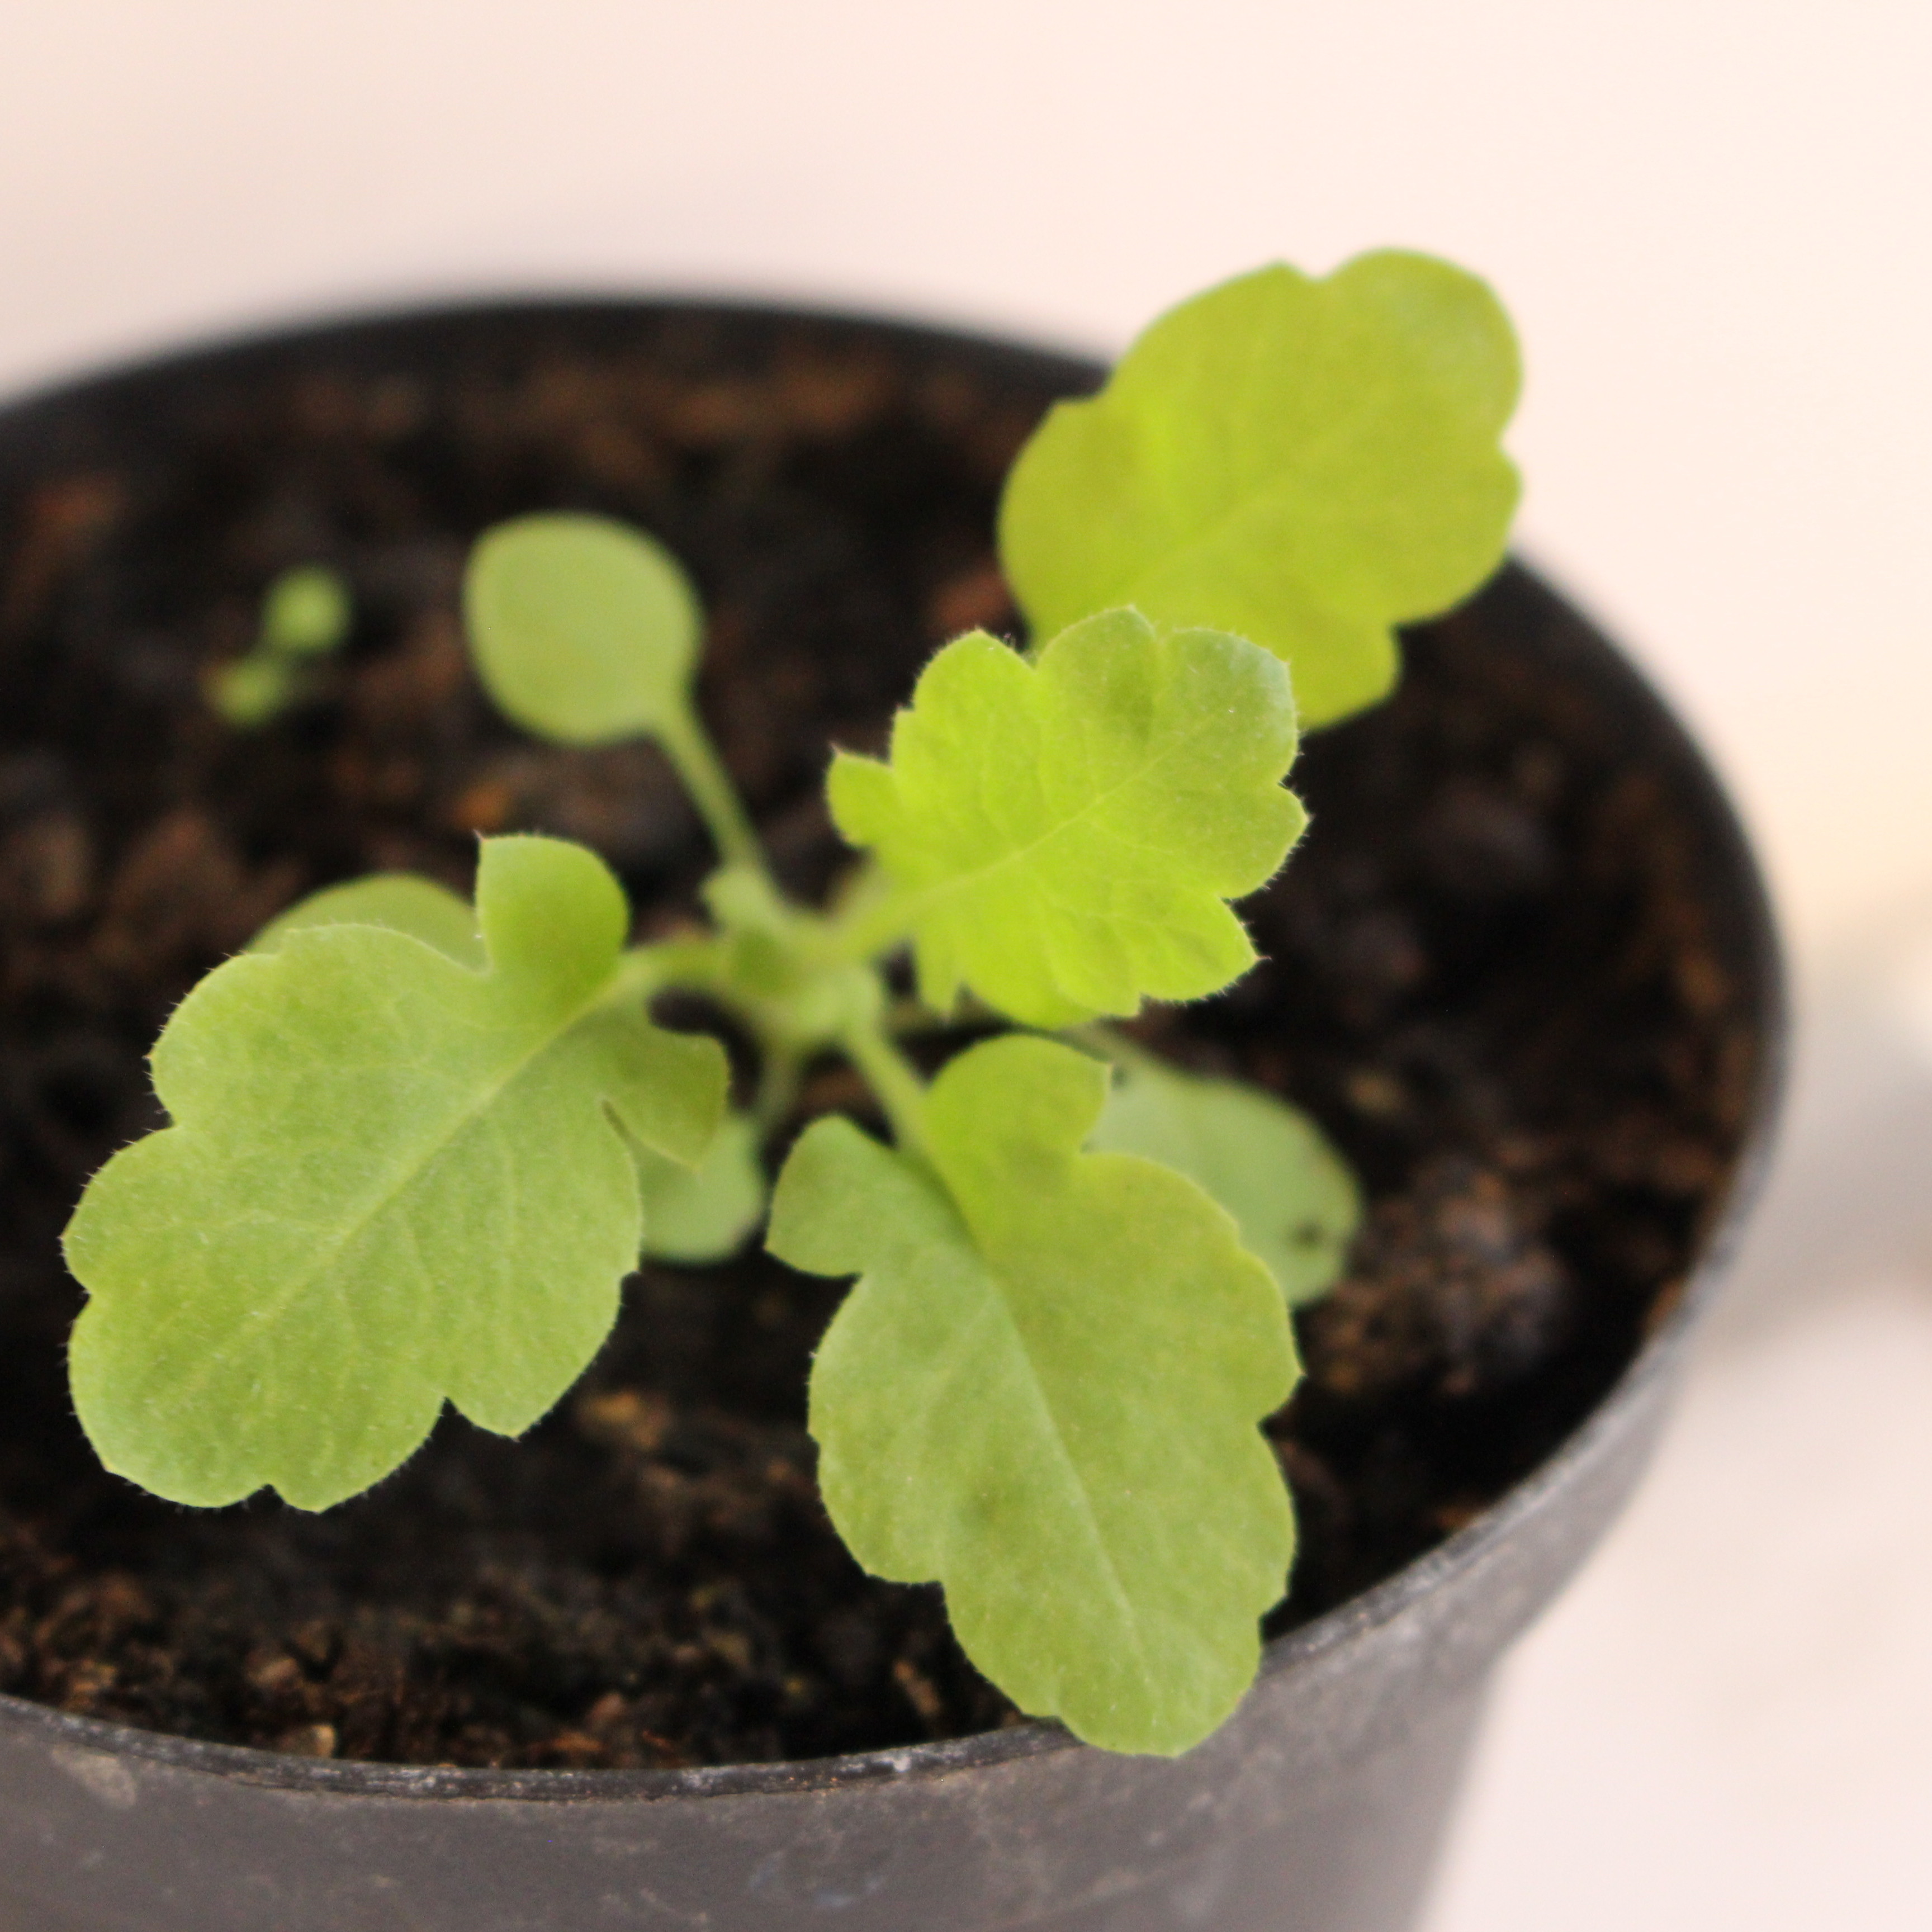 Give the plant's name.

Papaver rhoeas
